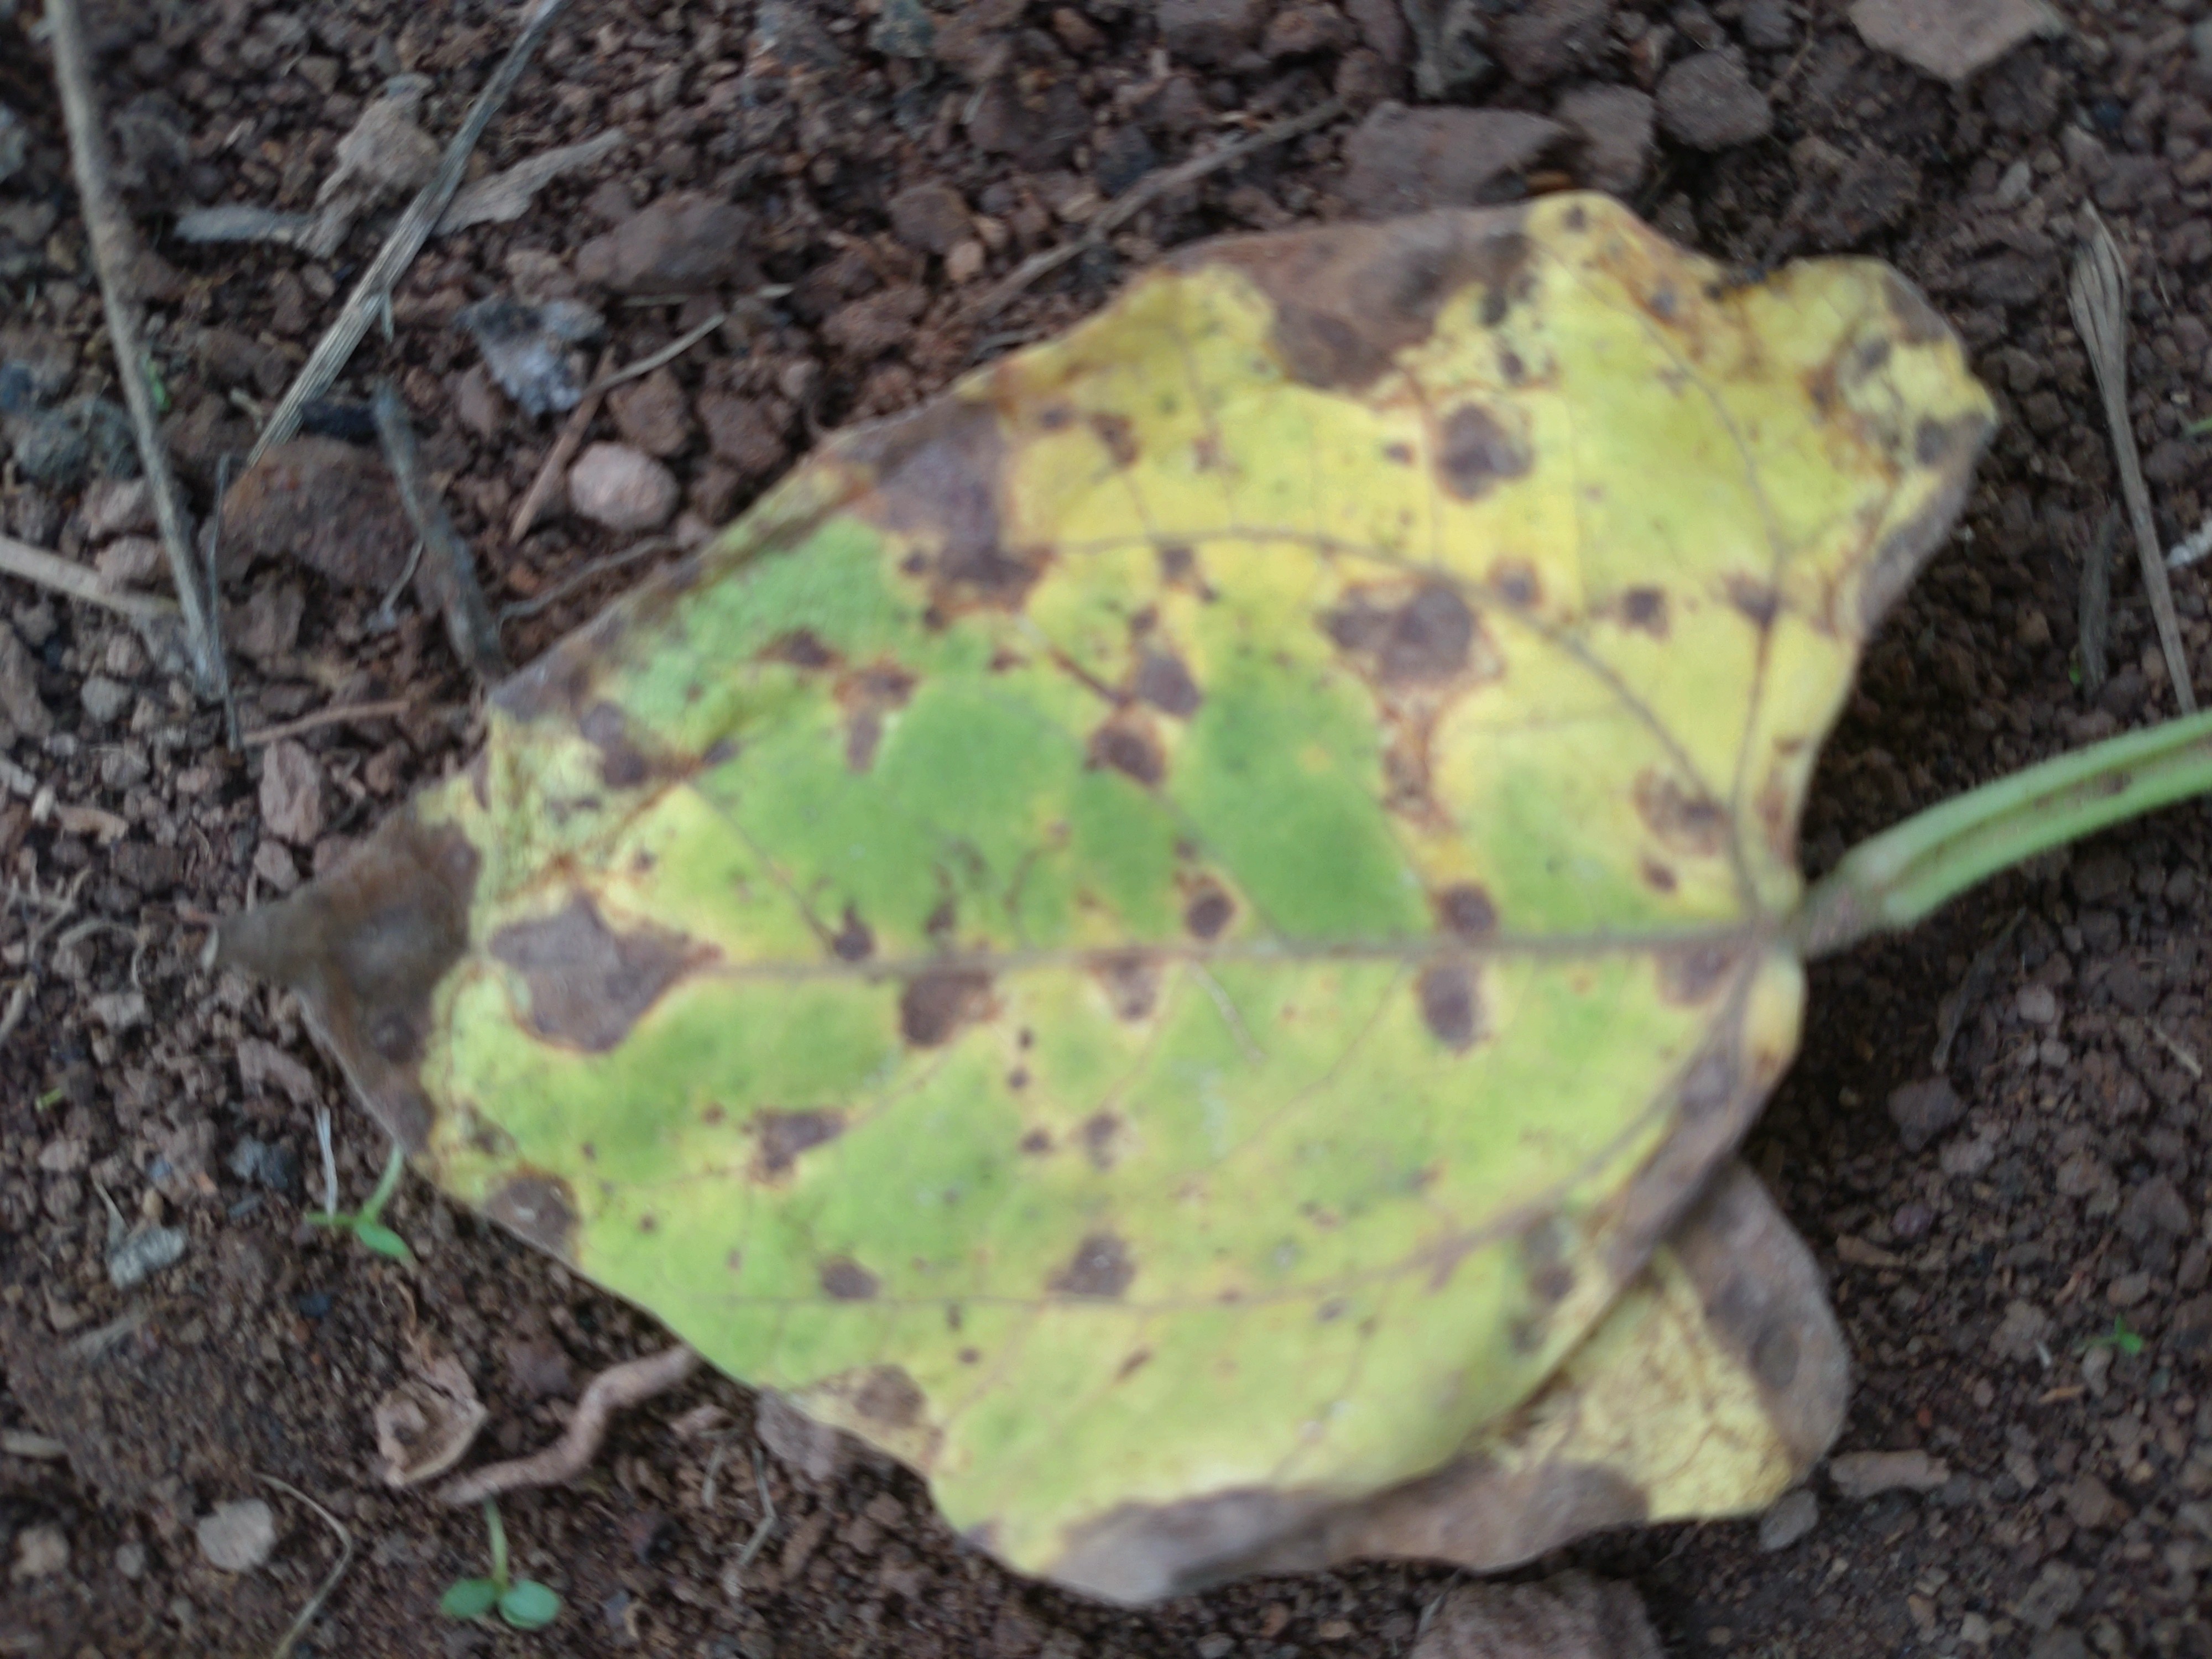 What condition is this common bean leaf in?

rust
